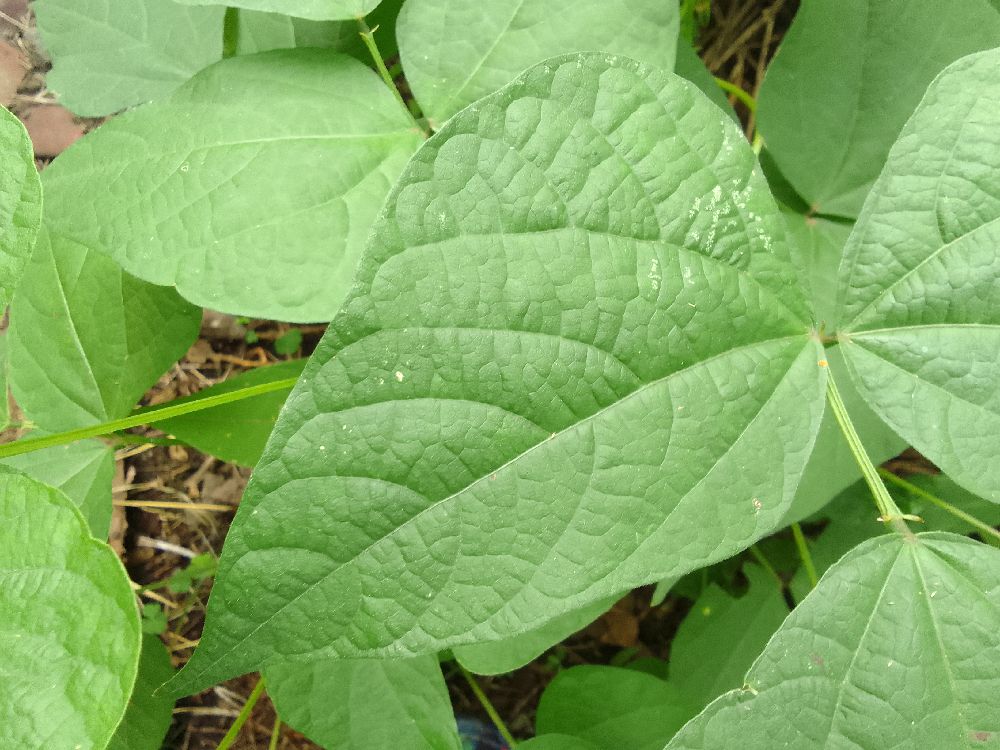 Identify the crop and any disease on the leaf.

common bean, healthy
